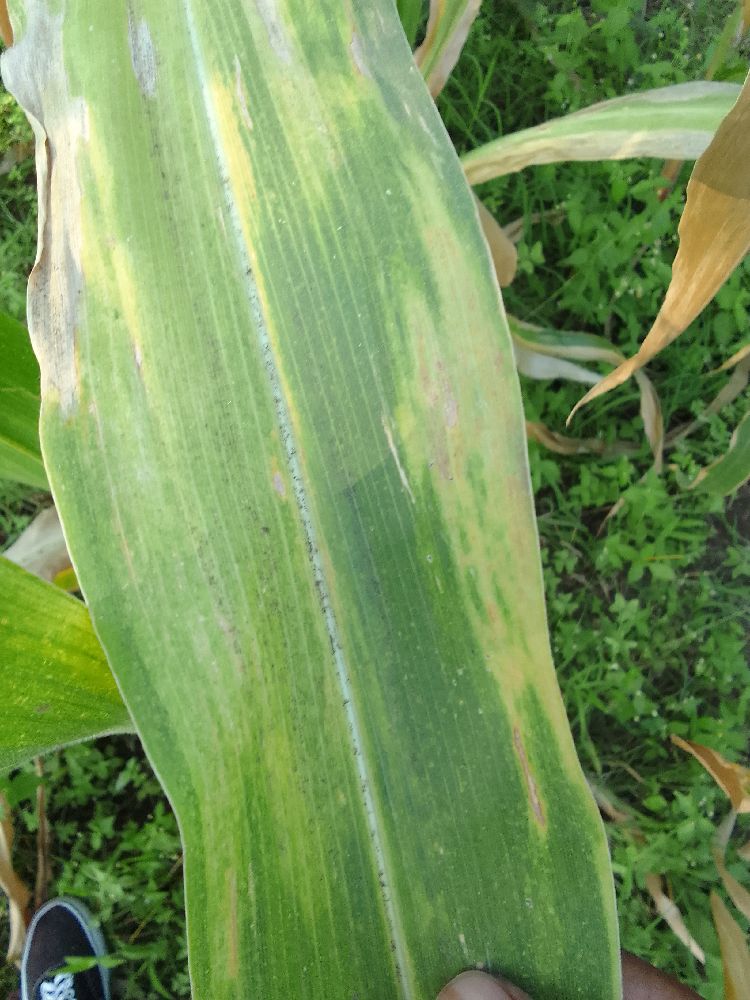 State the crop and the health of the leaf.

maize, maize lethal necrosis
